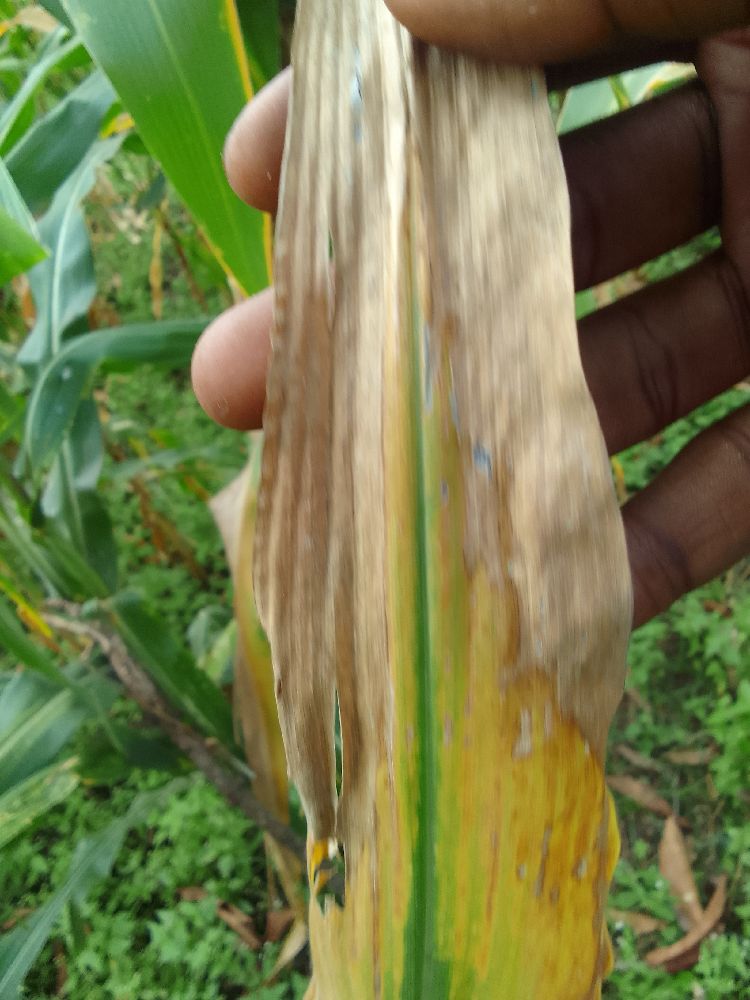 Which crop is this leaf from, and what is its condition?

maize, maize lethal necrosis
